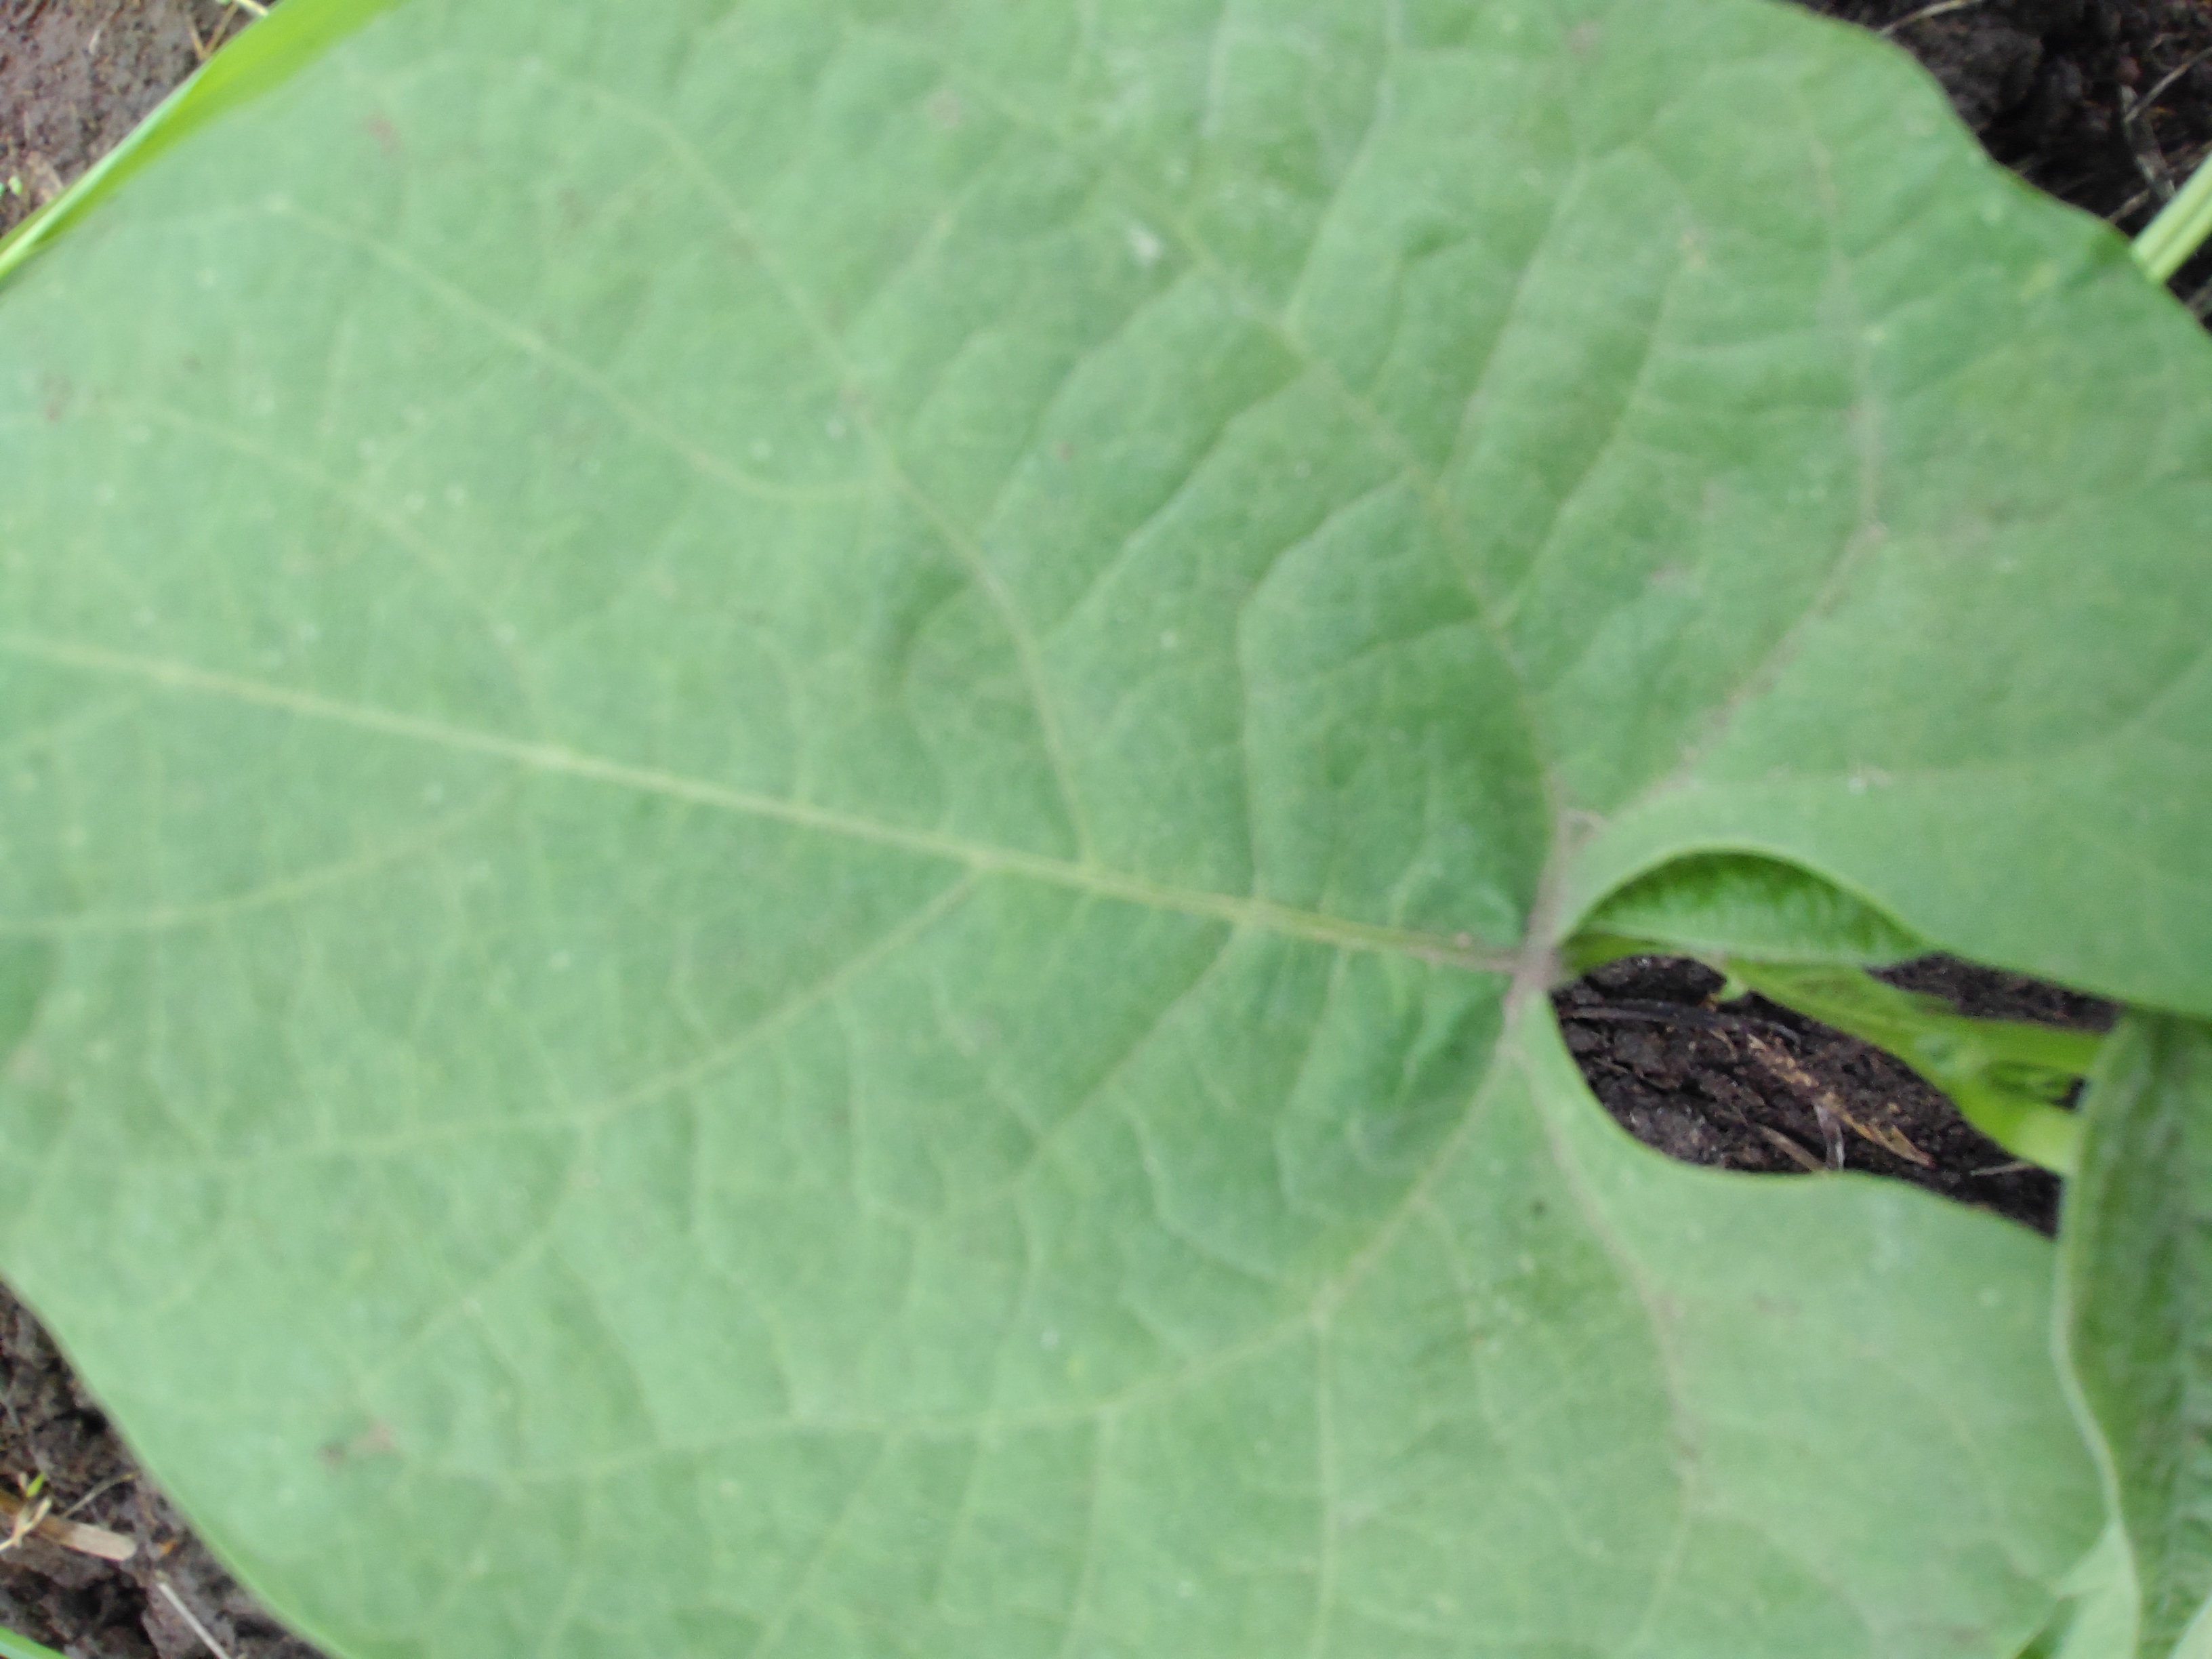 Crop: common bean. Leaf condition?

healthy
